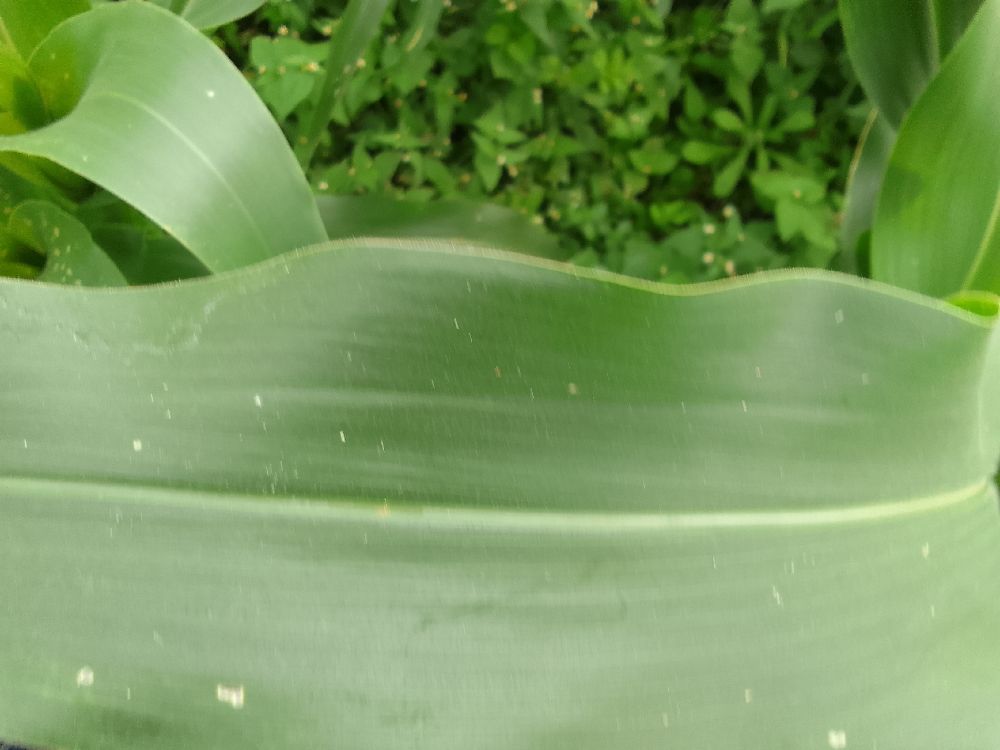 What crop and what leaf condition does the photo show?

maize, healthy
